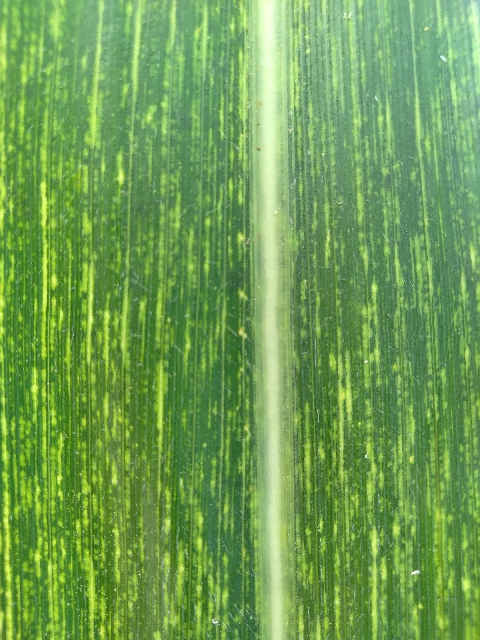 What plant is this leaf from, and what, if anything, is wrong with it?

maize, maize streak virus
